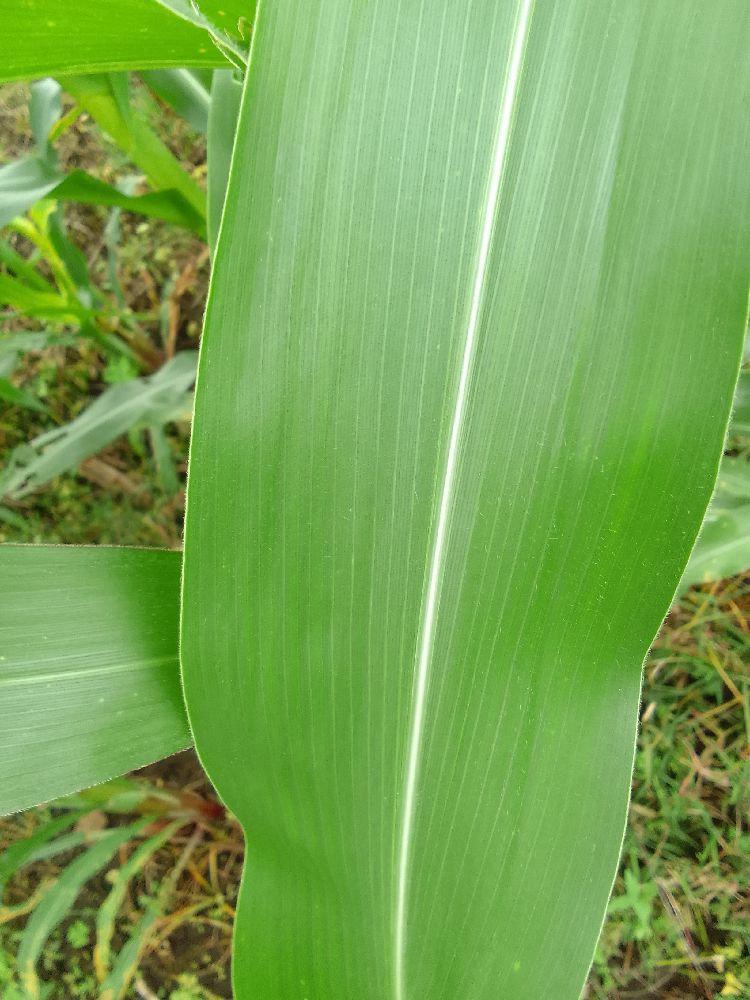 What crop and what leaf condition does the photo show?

maize, healthy
